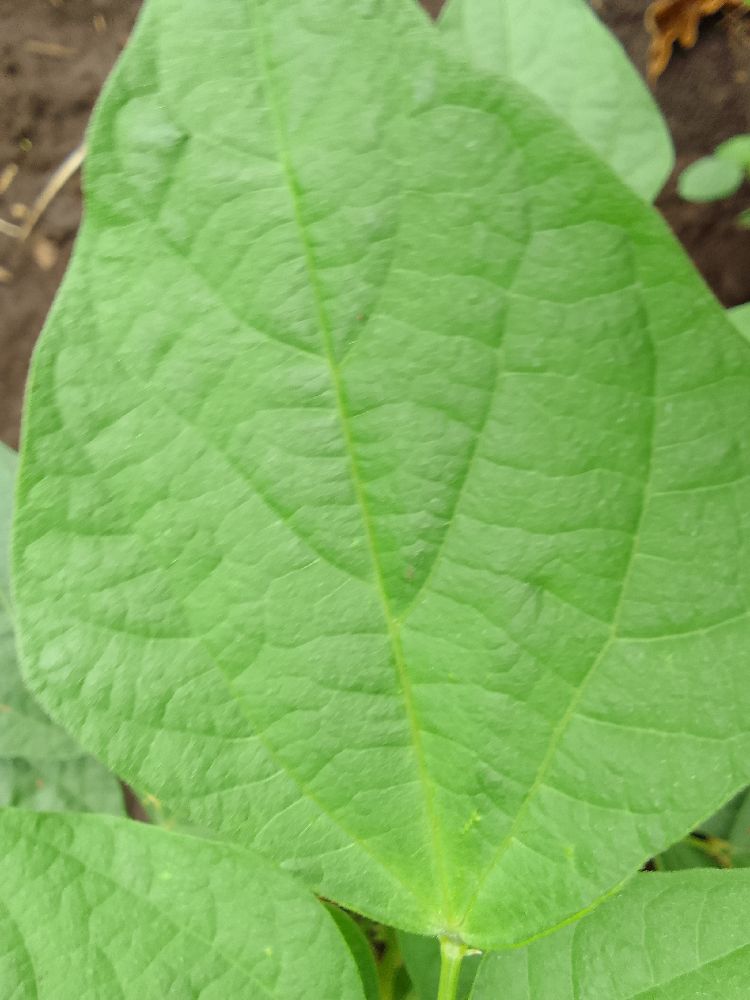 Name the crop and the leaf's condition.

common bean, healthy
